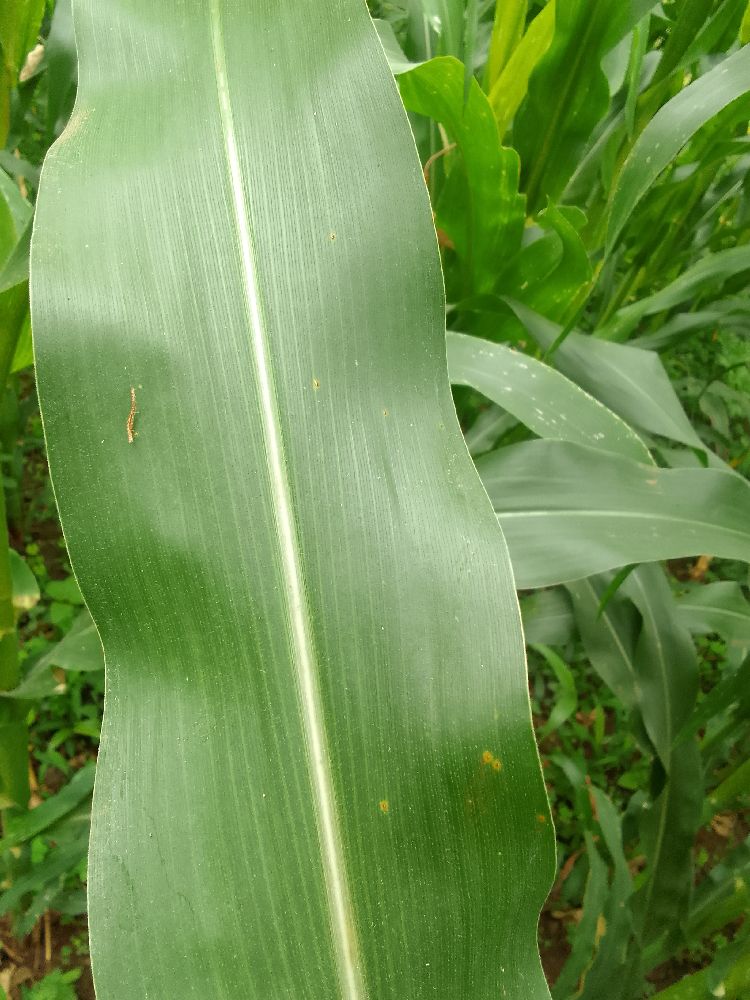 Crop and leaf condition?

maize, healthy
